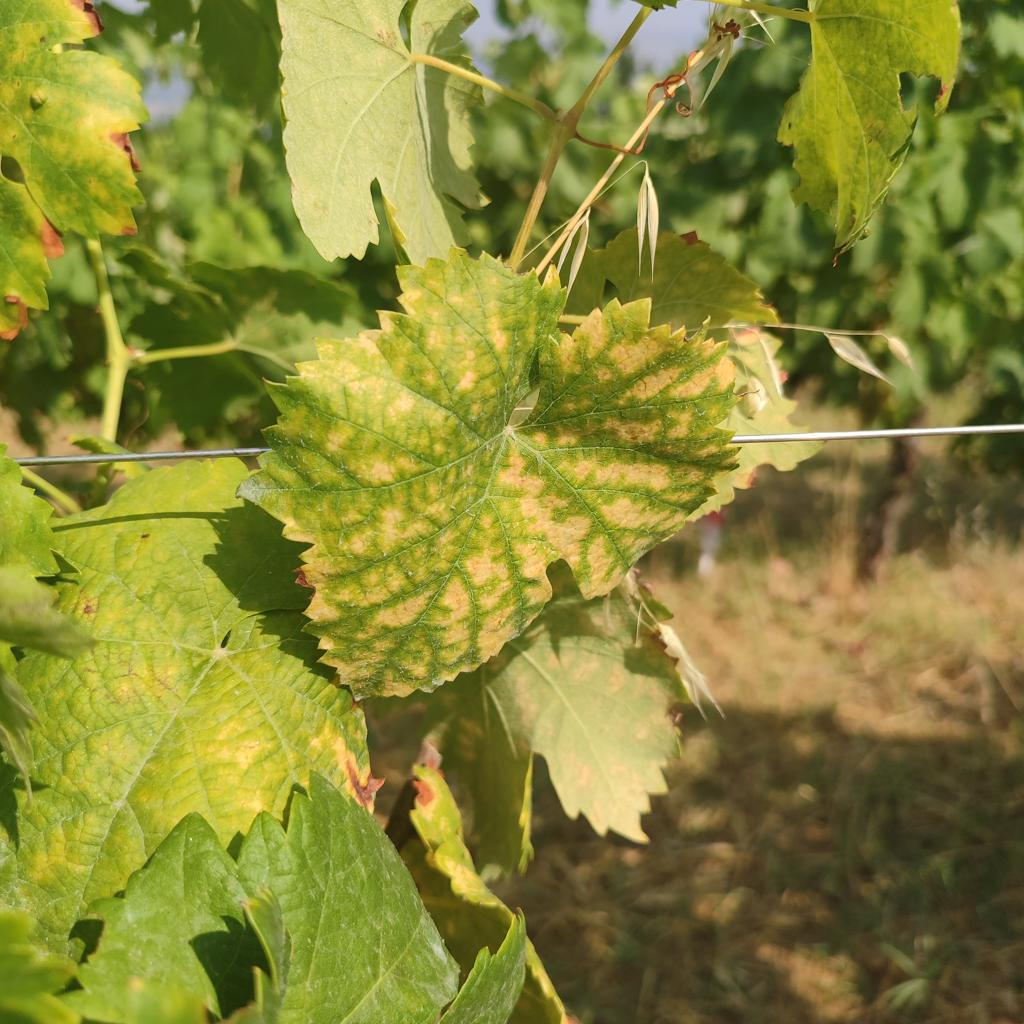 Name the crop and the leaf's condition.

grapevine, esca complex
